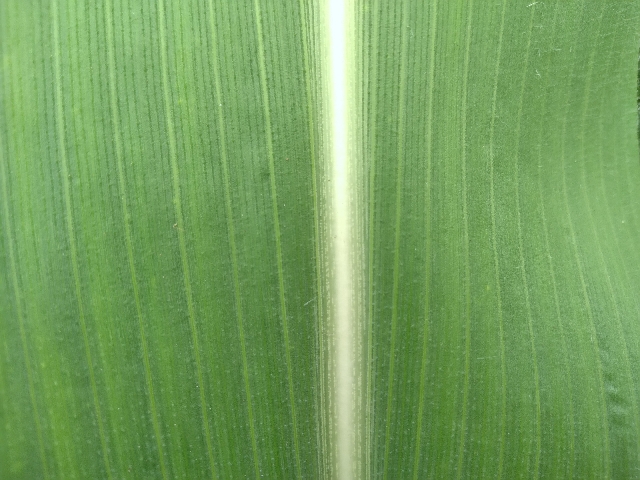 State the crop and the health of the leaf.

maize, healthy
